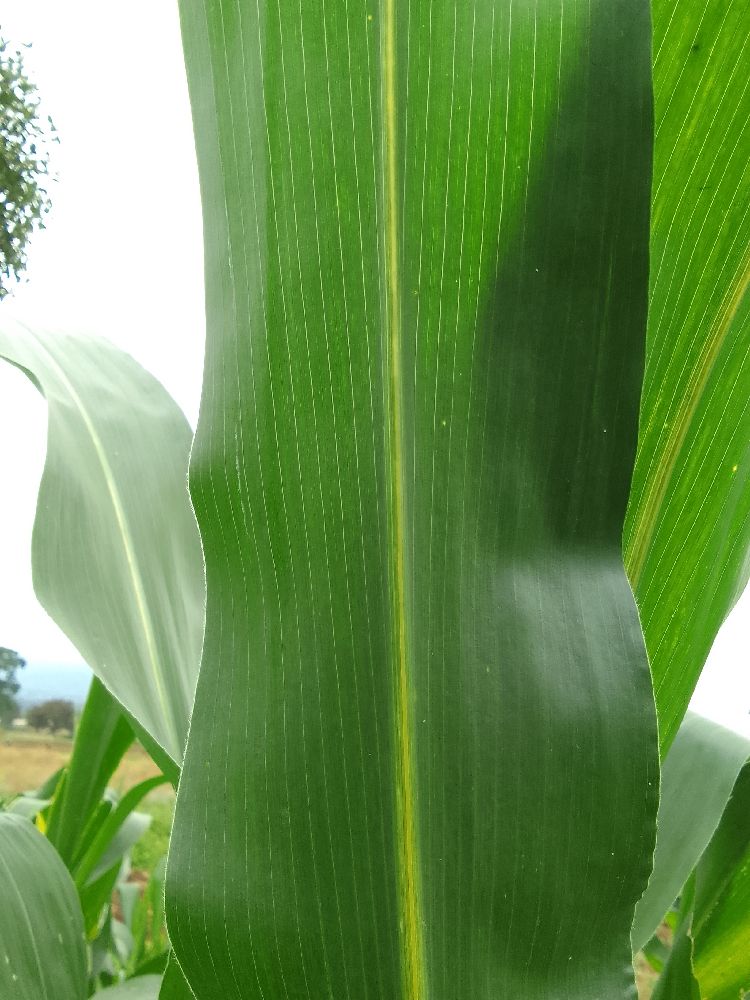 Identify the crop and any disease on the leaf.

maize, healthy
